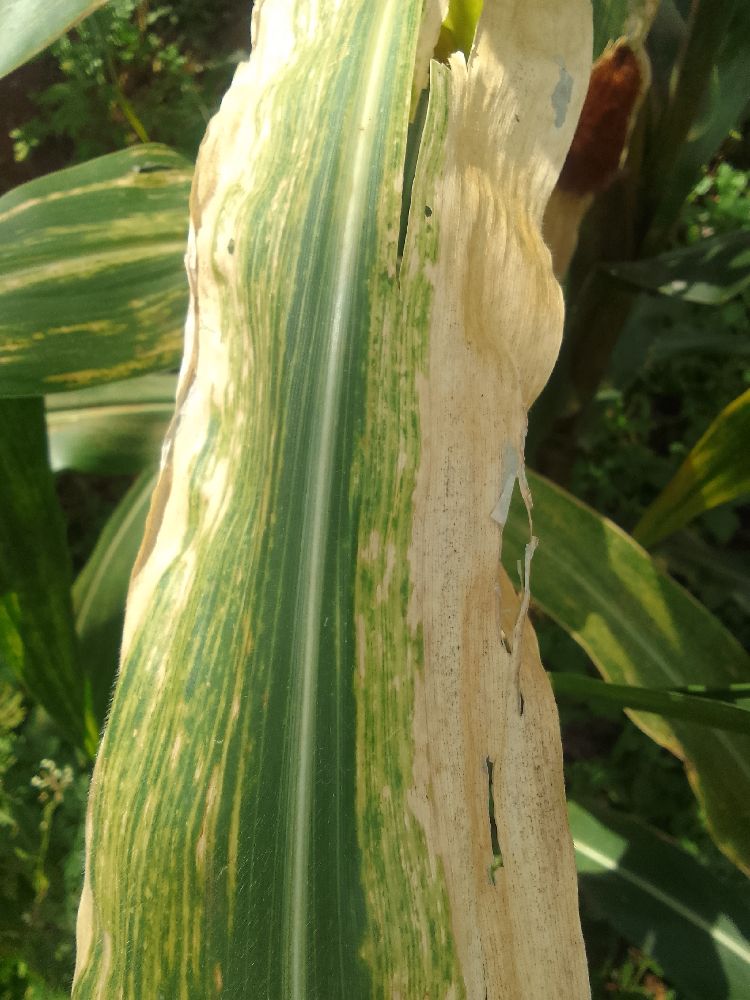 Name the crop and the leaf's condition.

maize, maize lethal necrosis
